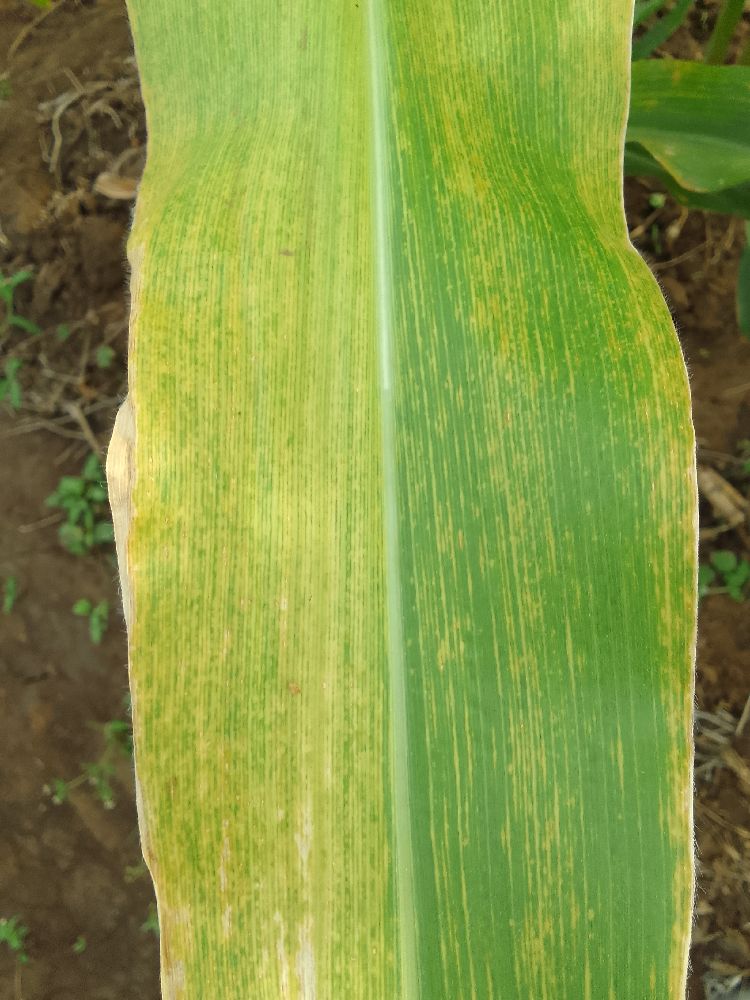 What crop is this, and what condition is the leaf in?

maize, maize lethal necrosis
